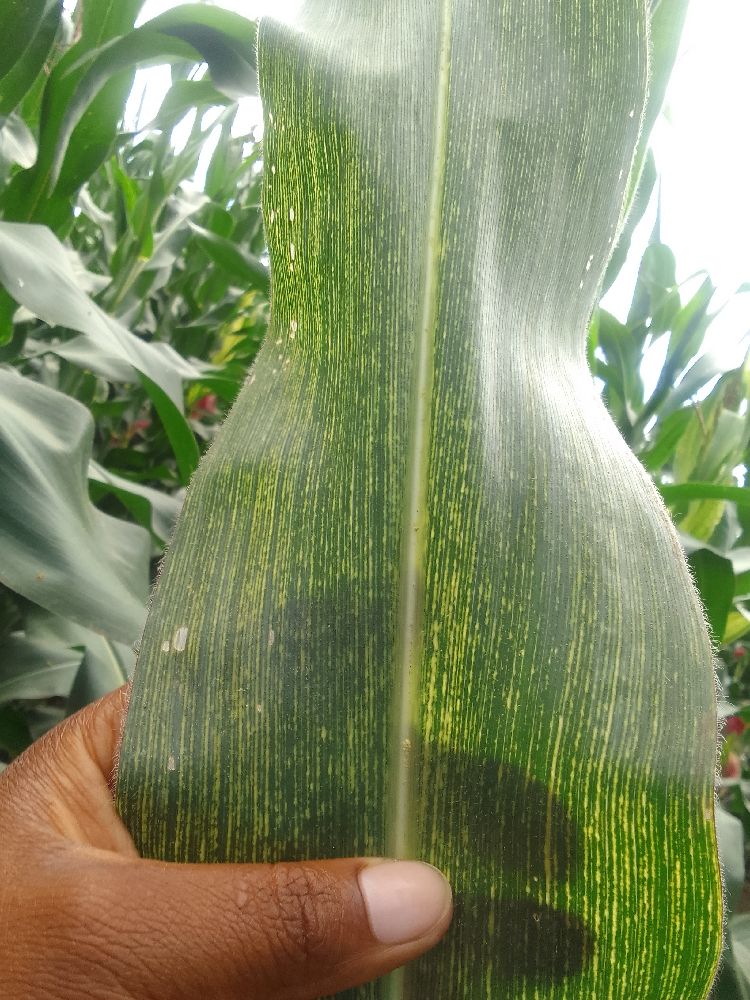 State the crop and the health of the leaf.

maize, maize streak virus
